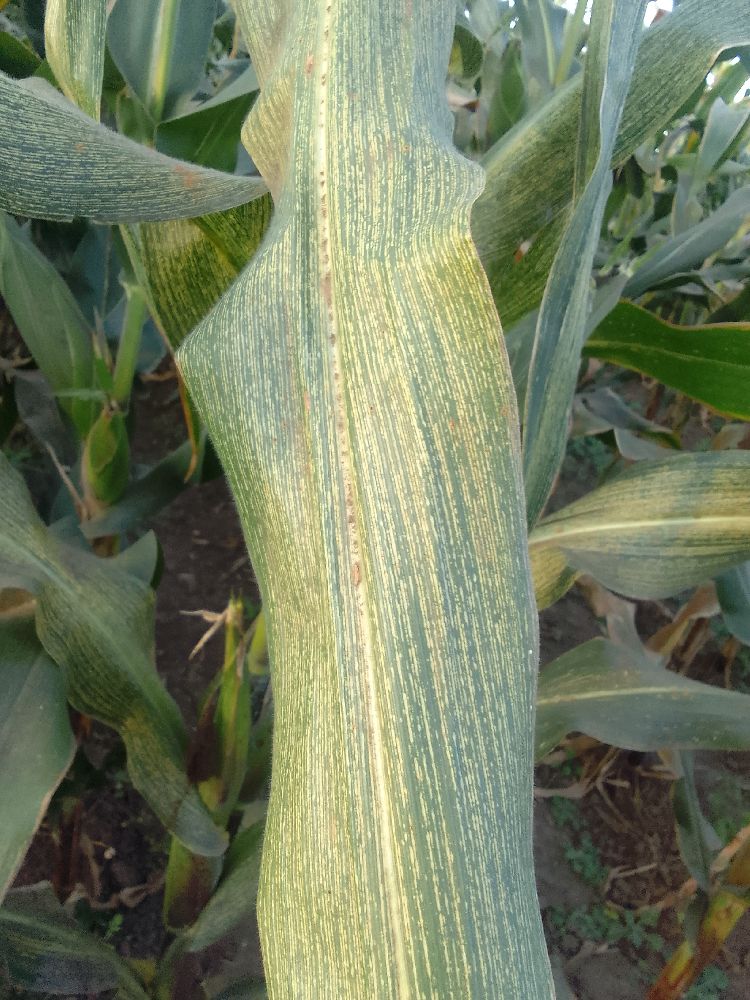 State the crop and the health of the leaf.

maize, maize streak virus
